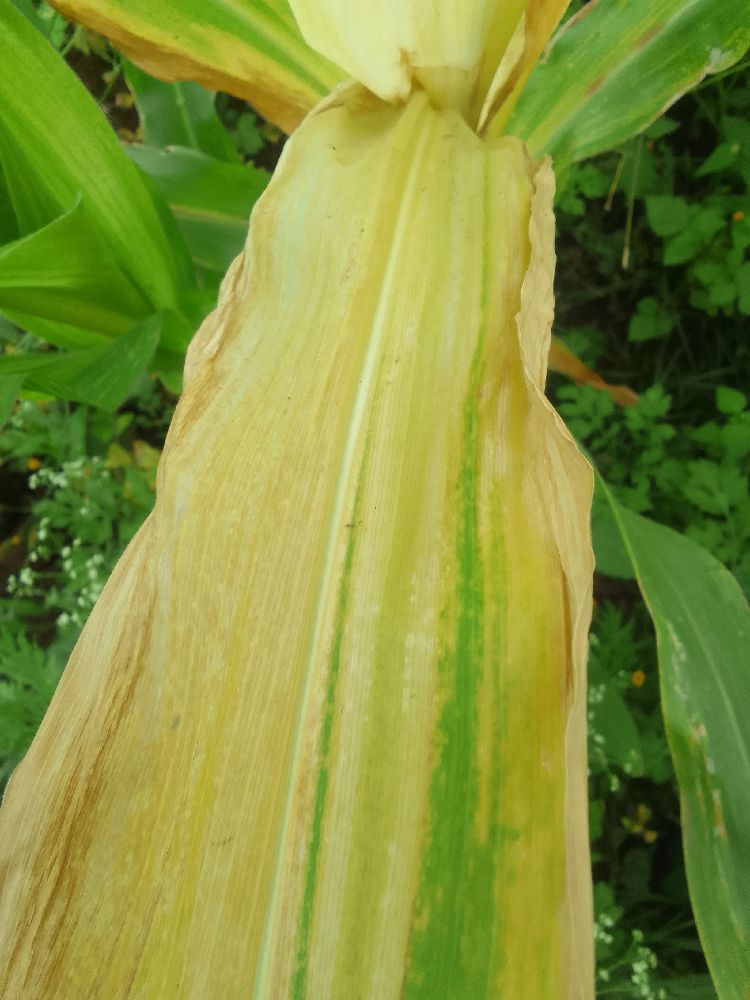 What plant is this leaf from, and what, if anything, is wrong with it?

maize, maize lethal necrosis
